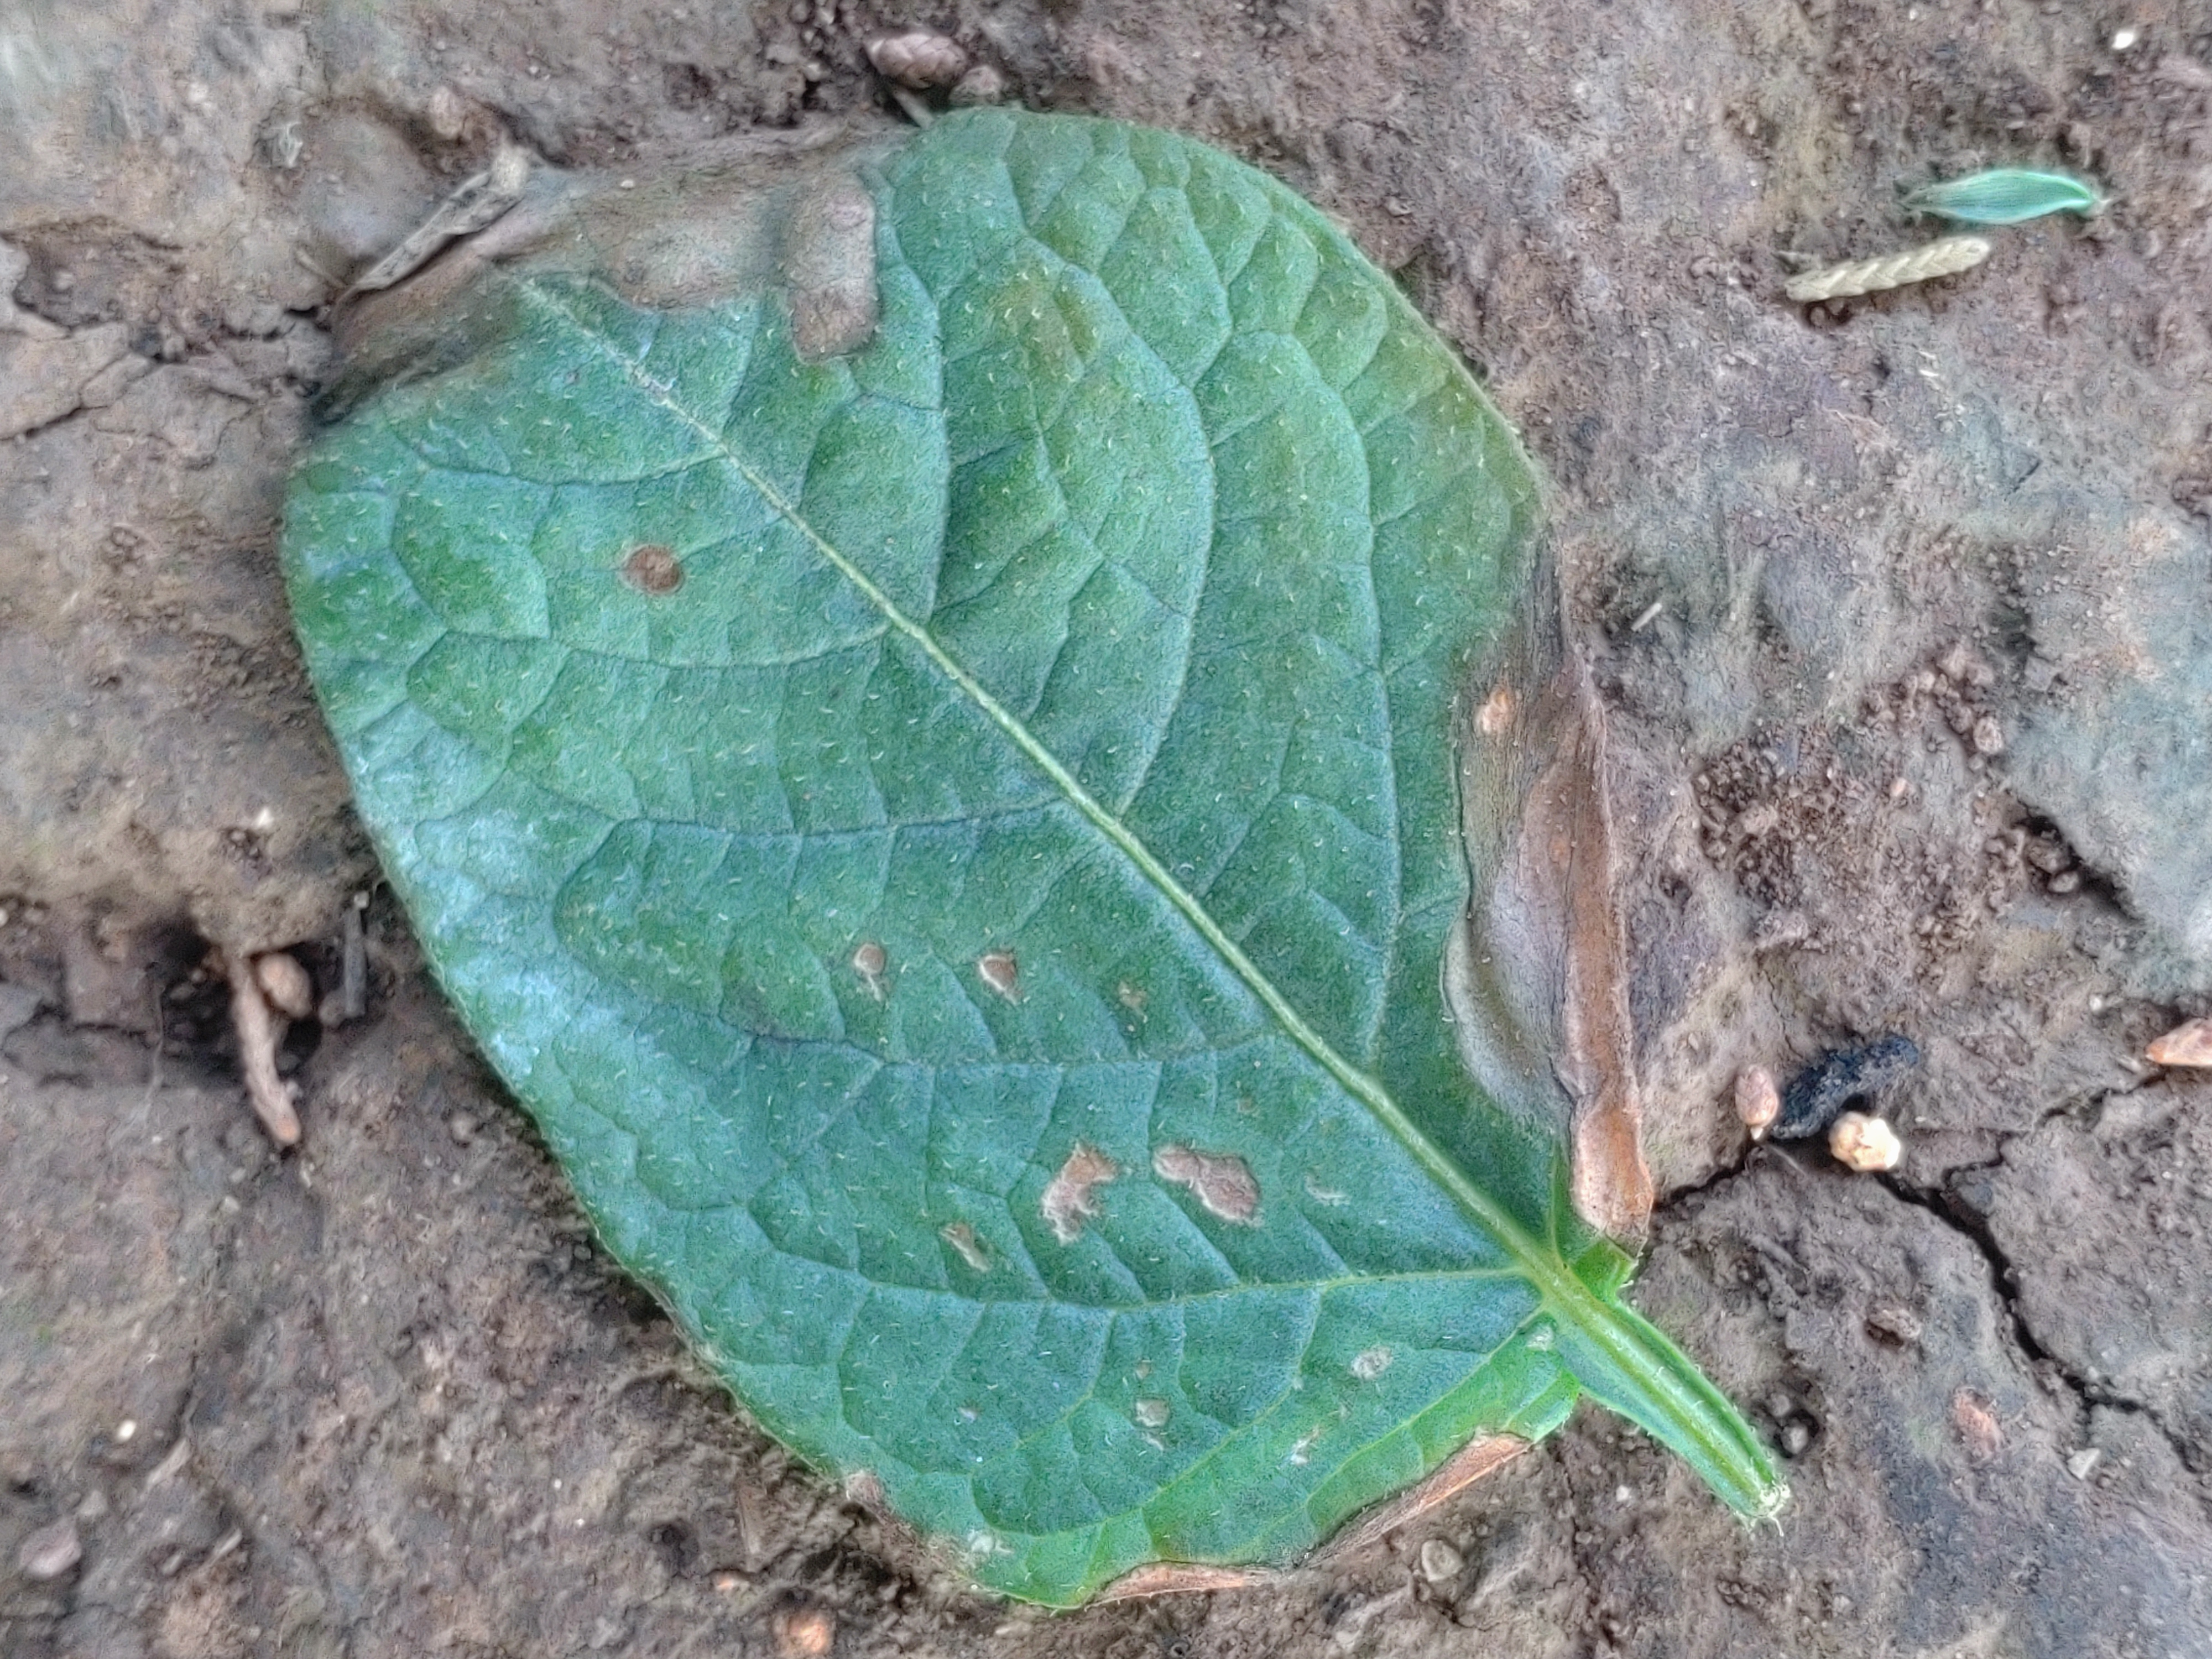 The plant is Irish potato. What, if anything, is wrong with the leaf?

early blight
